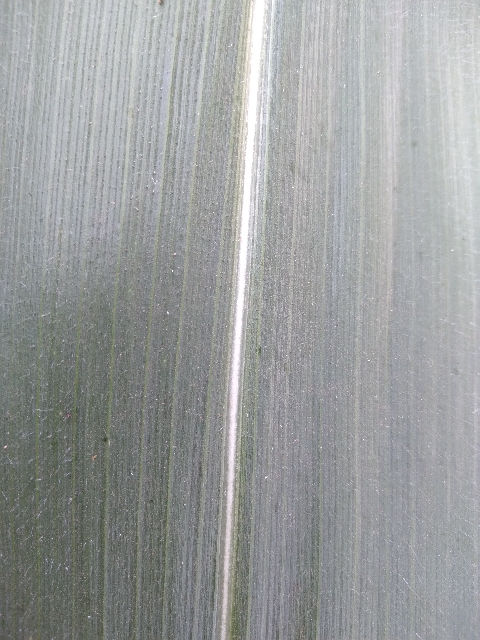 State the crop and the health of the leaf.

maize, healthy
